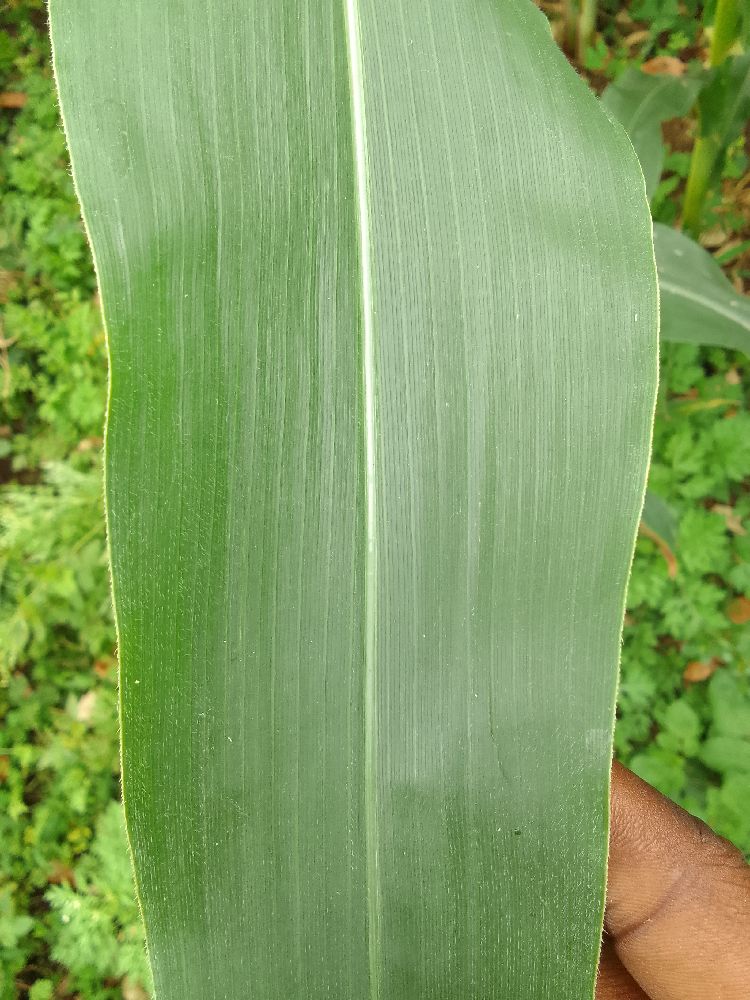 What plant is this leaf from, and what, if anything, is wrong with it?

maize, healthy
